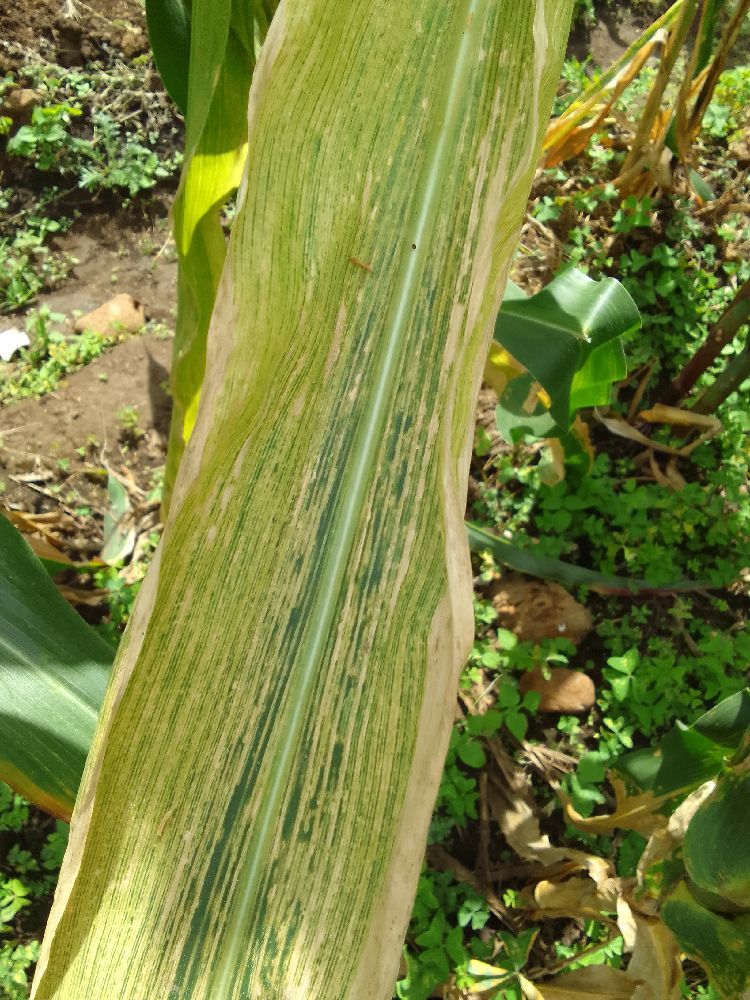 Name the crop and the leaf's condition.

maize, maize lethal necrosis
